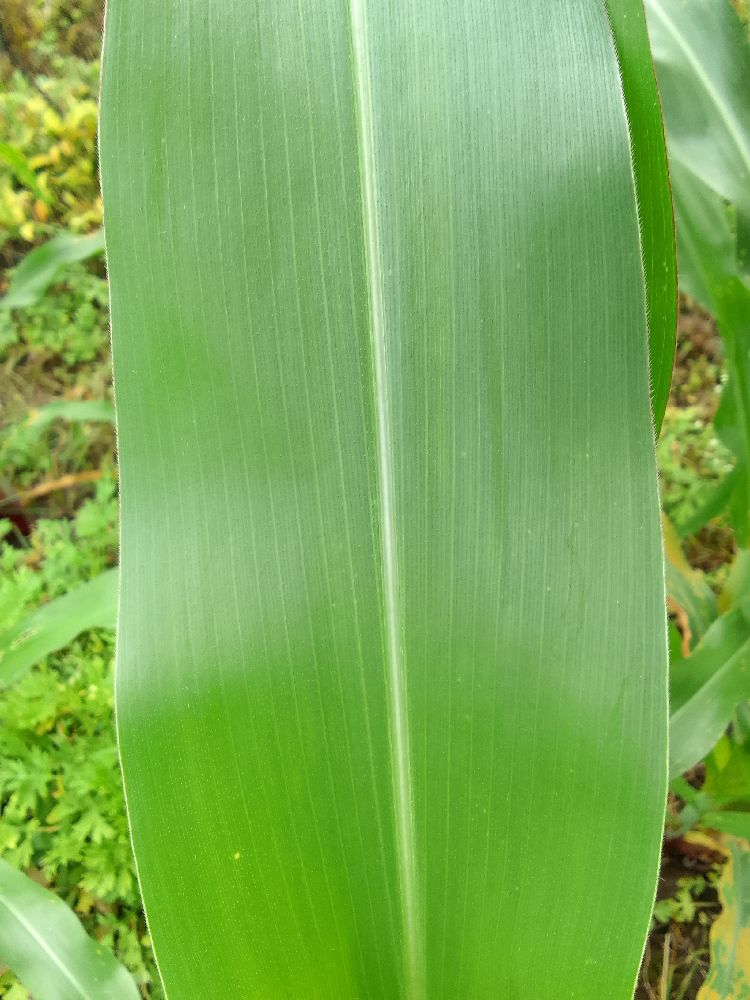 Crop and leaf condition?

maize, healthy
